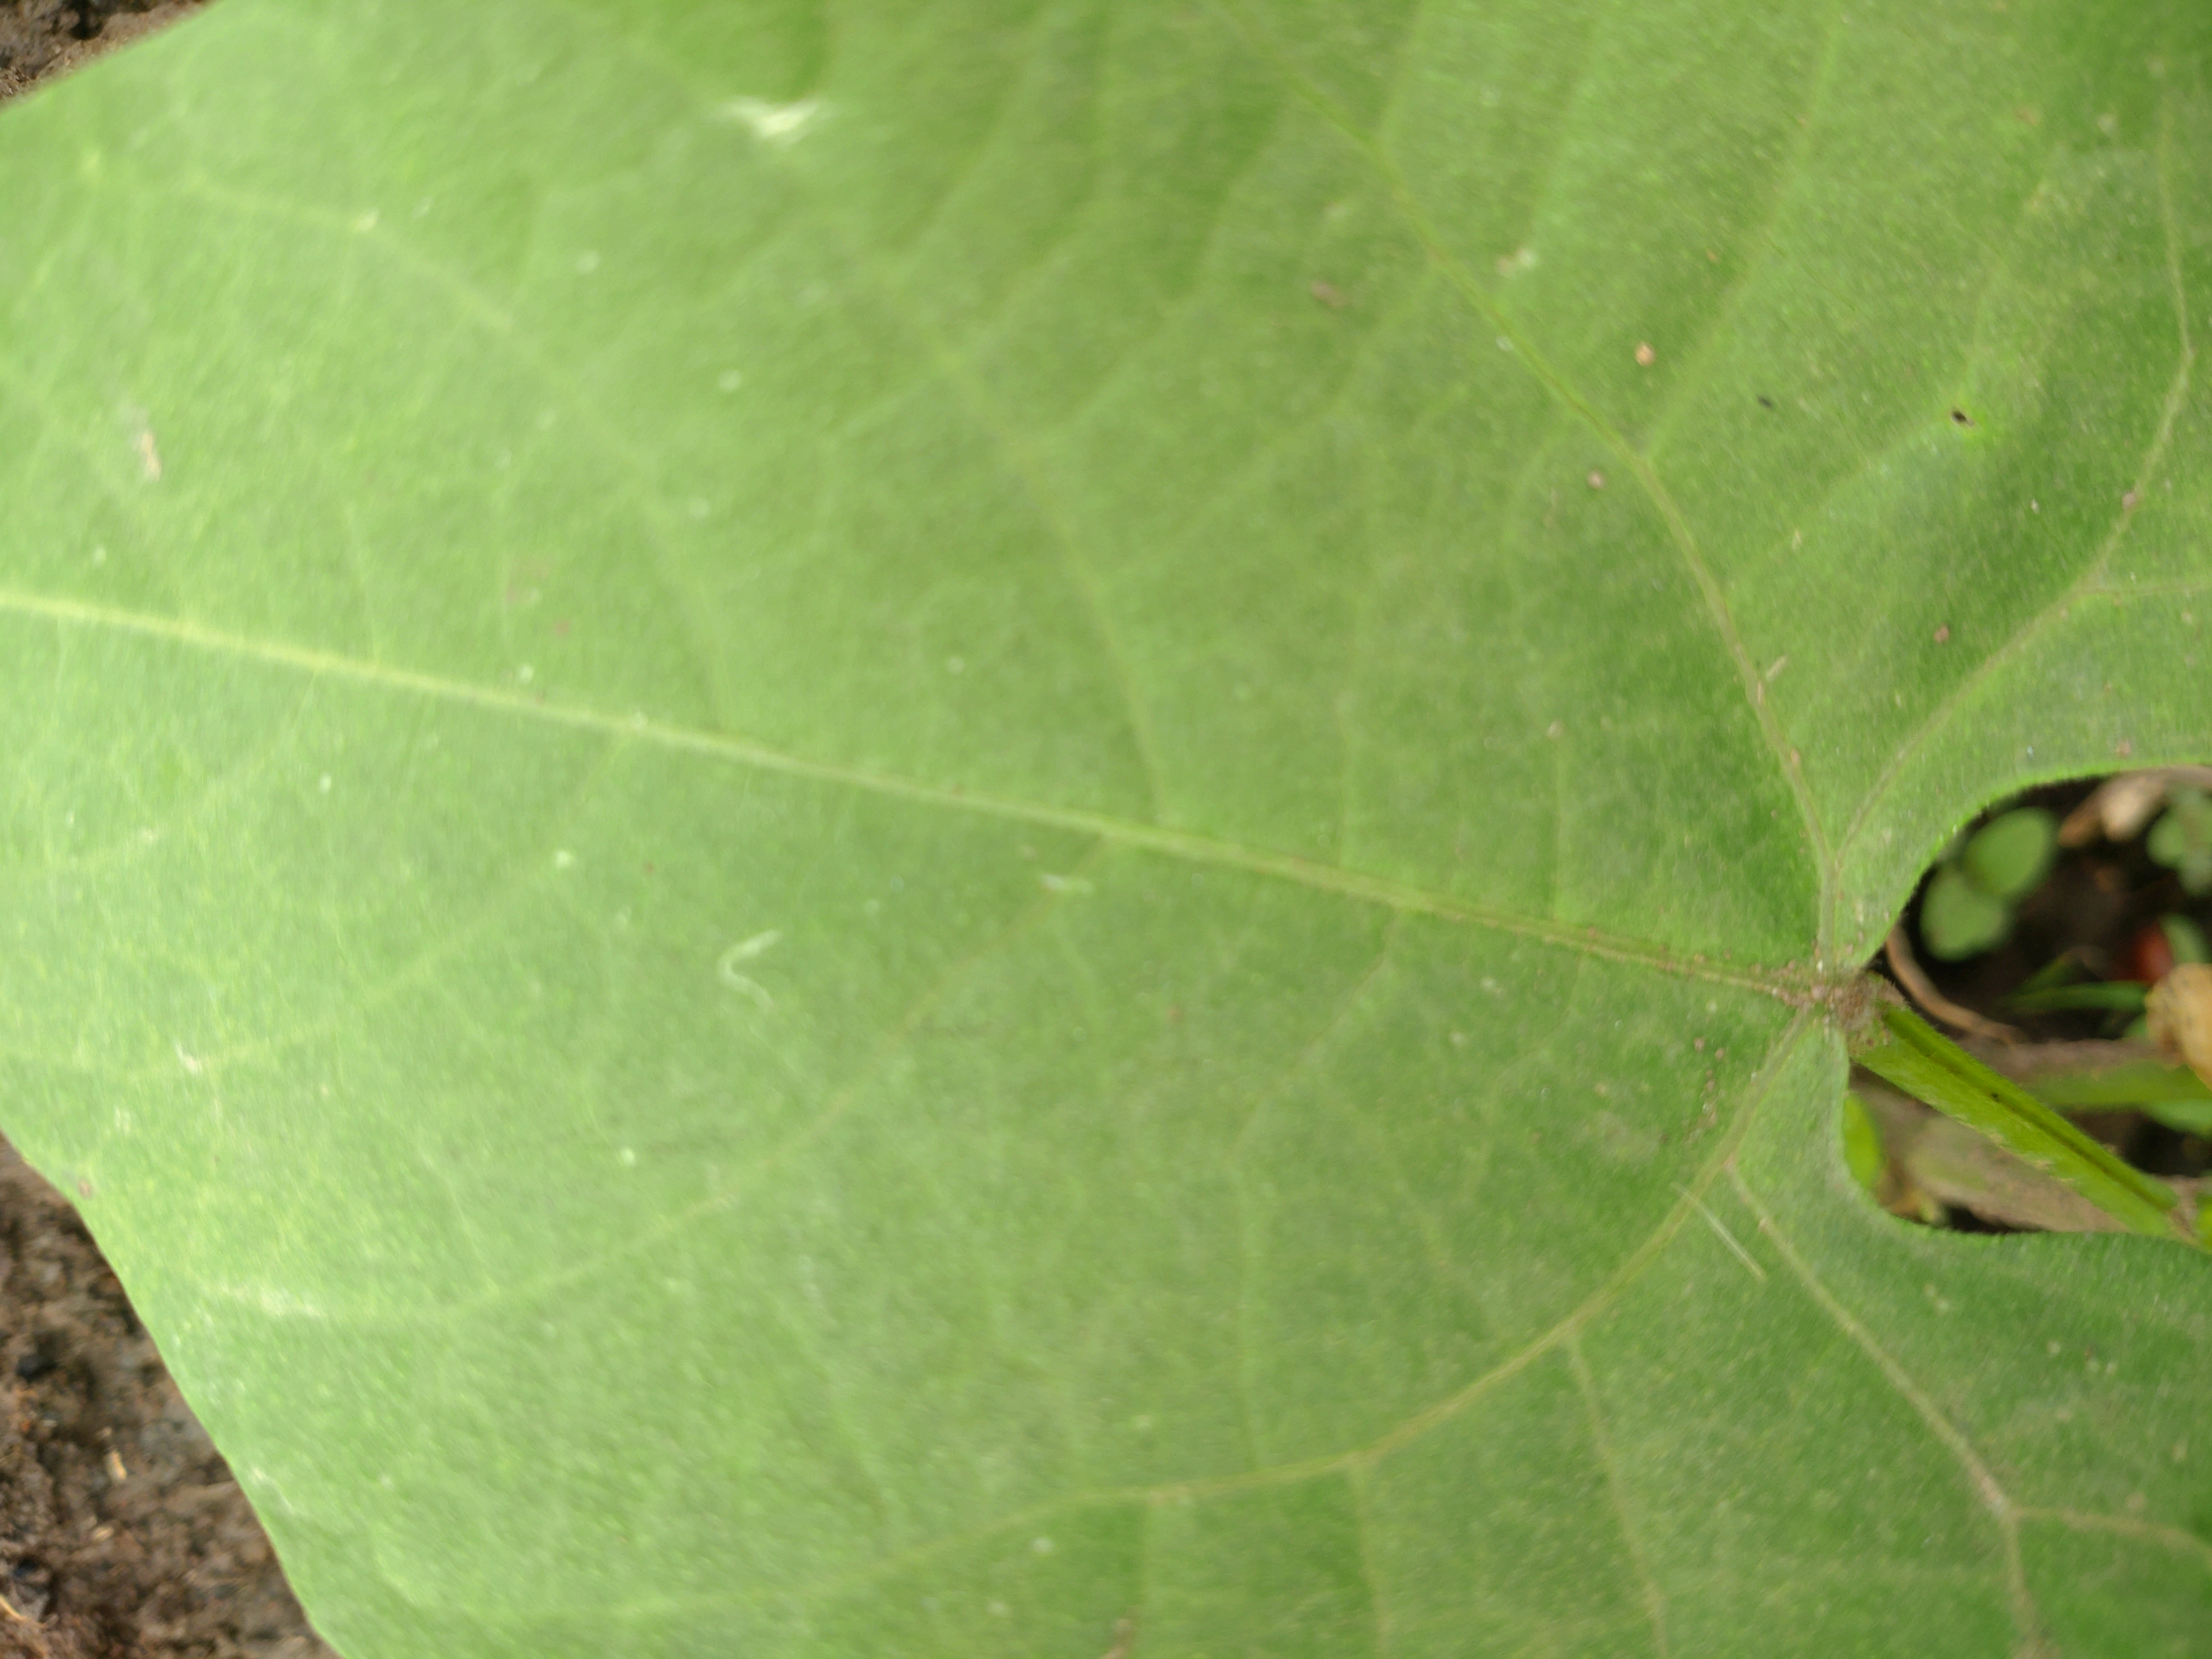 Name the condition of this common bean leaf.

healthy
